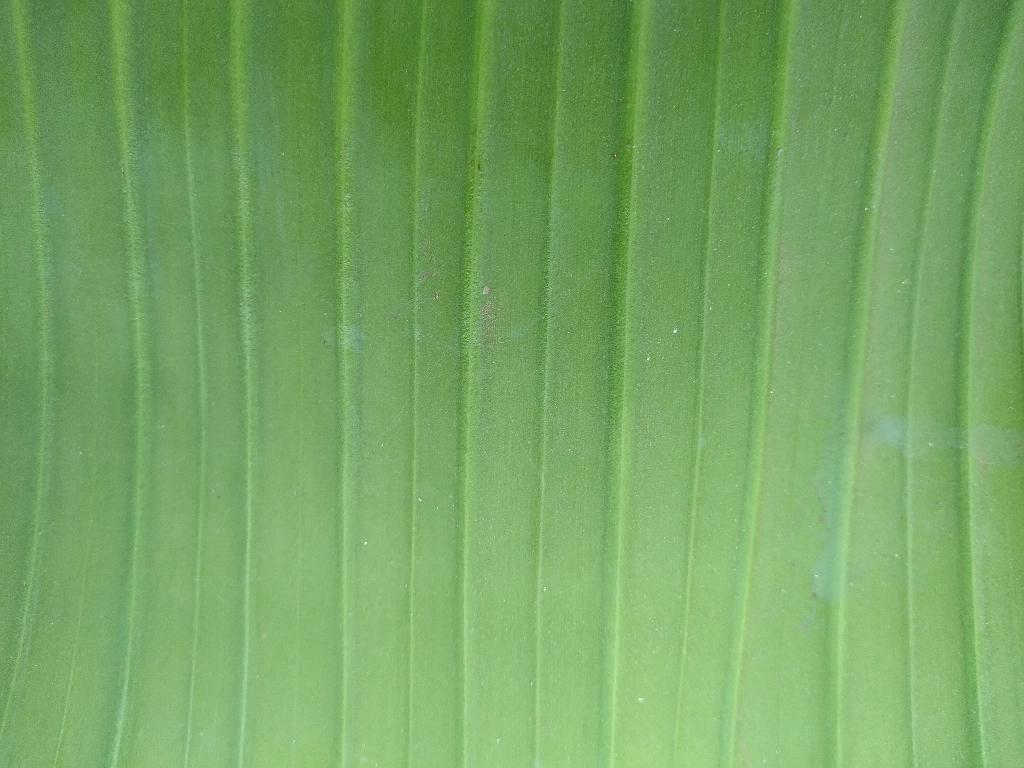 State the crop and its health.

banana, healthy
